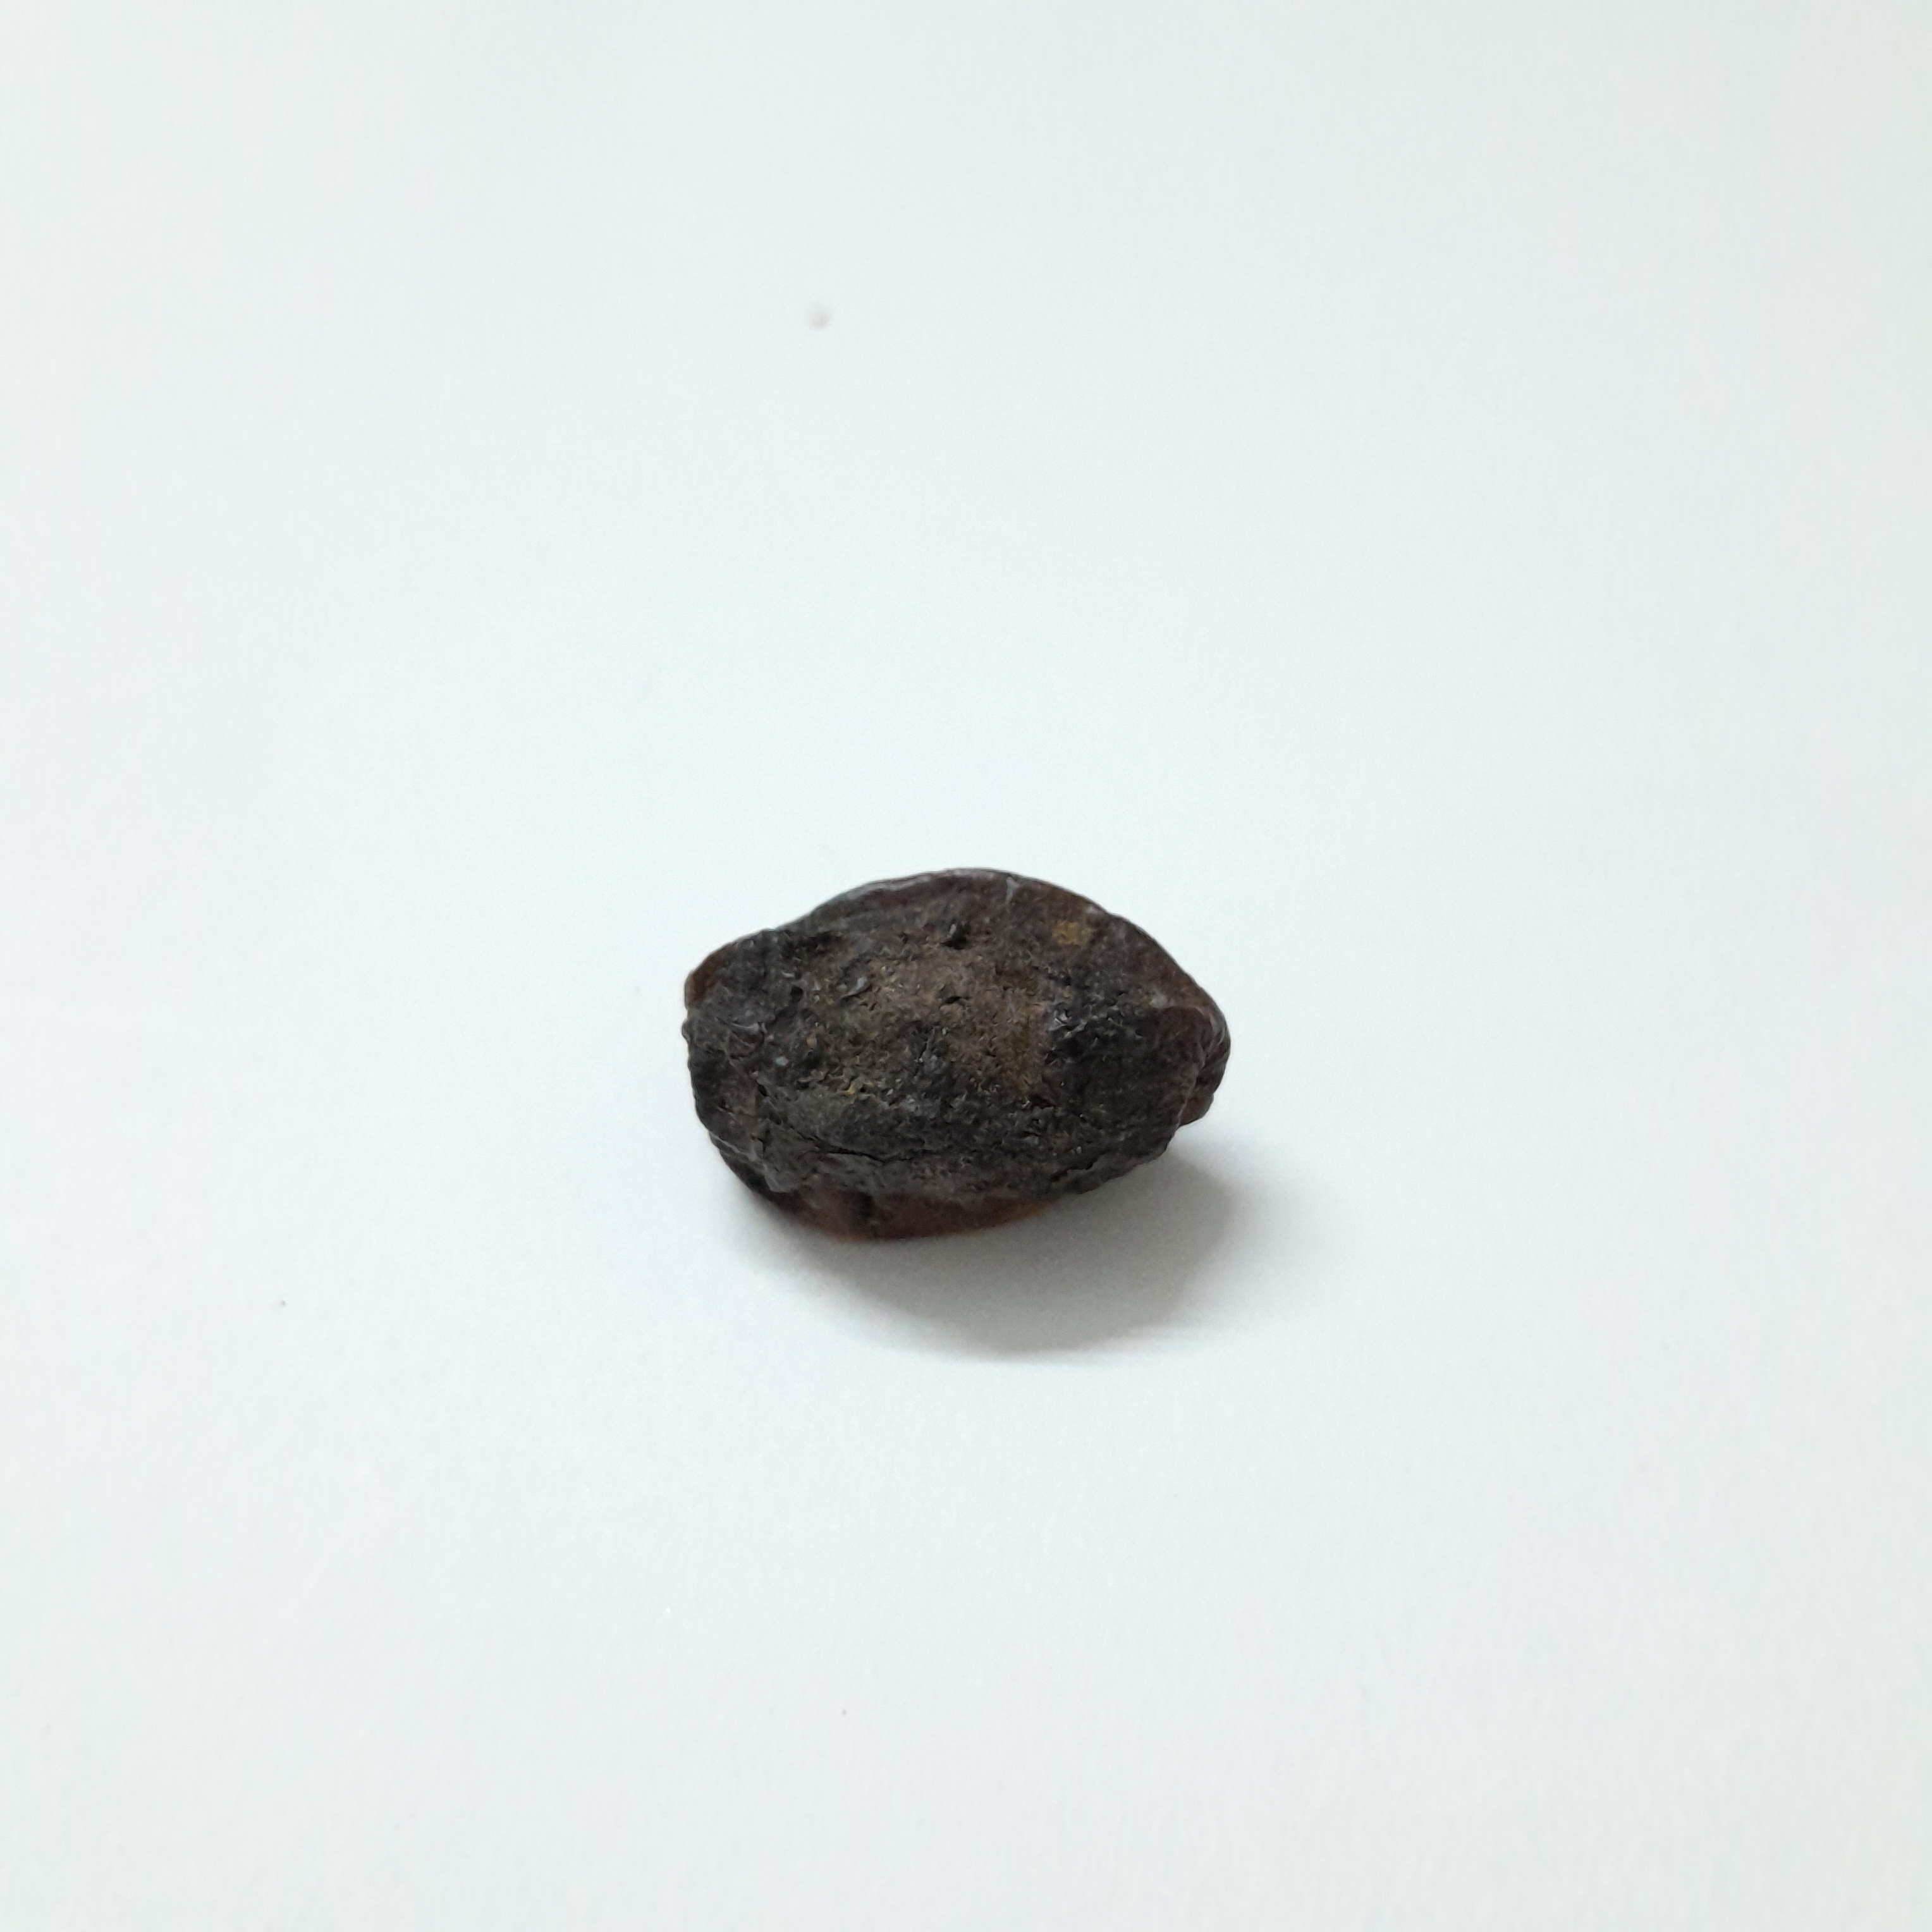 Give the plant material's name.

kadukharik
